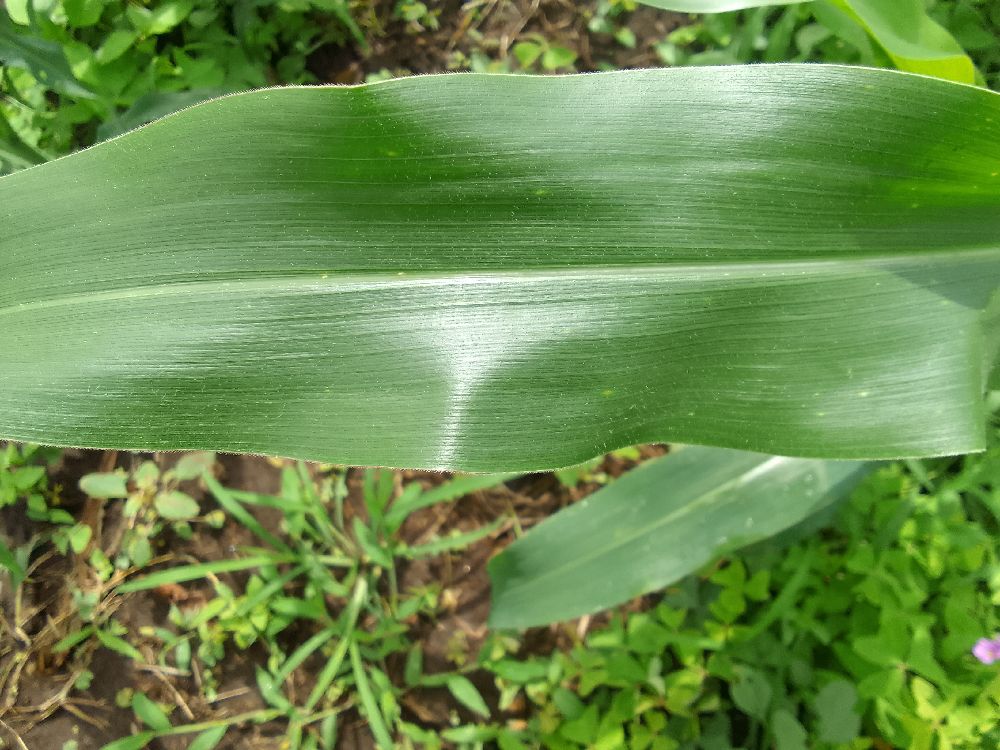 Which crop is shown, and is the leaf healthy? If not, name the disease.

maize, healthy
